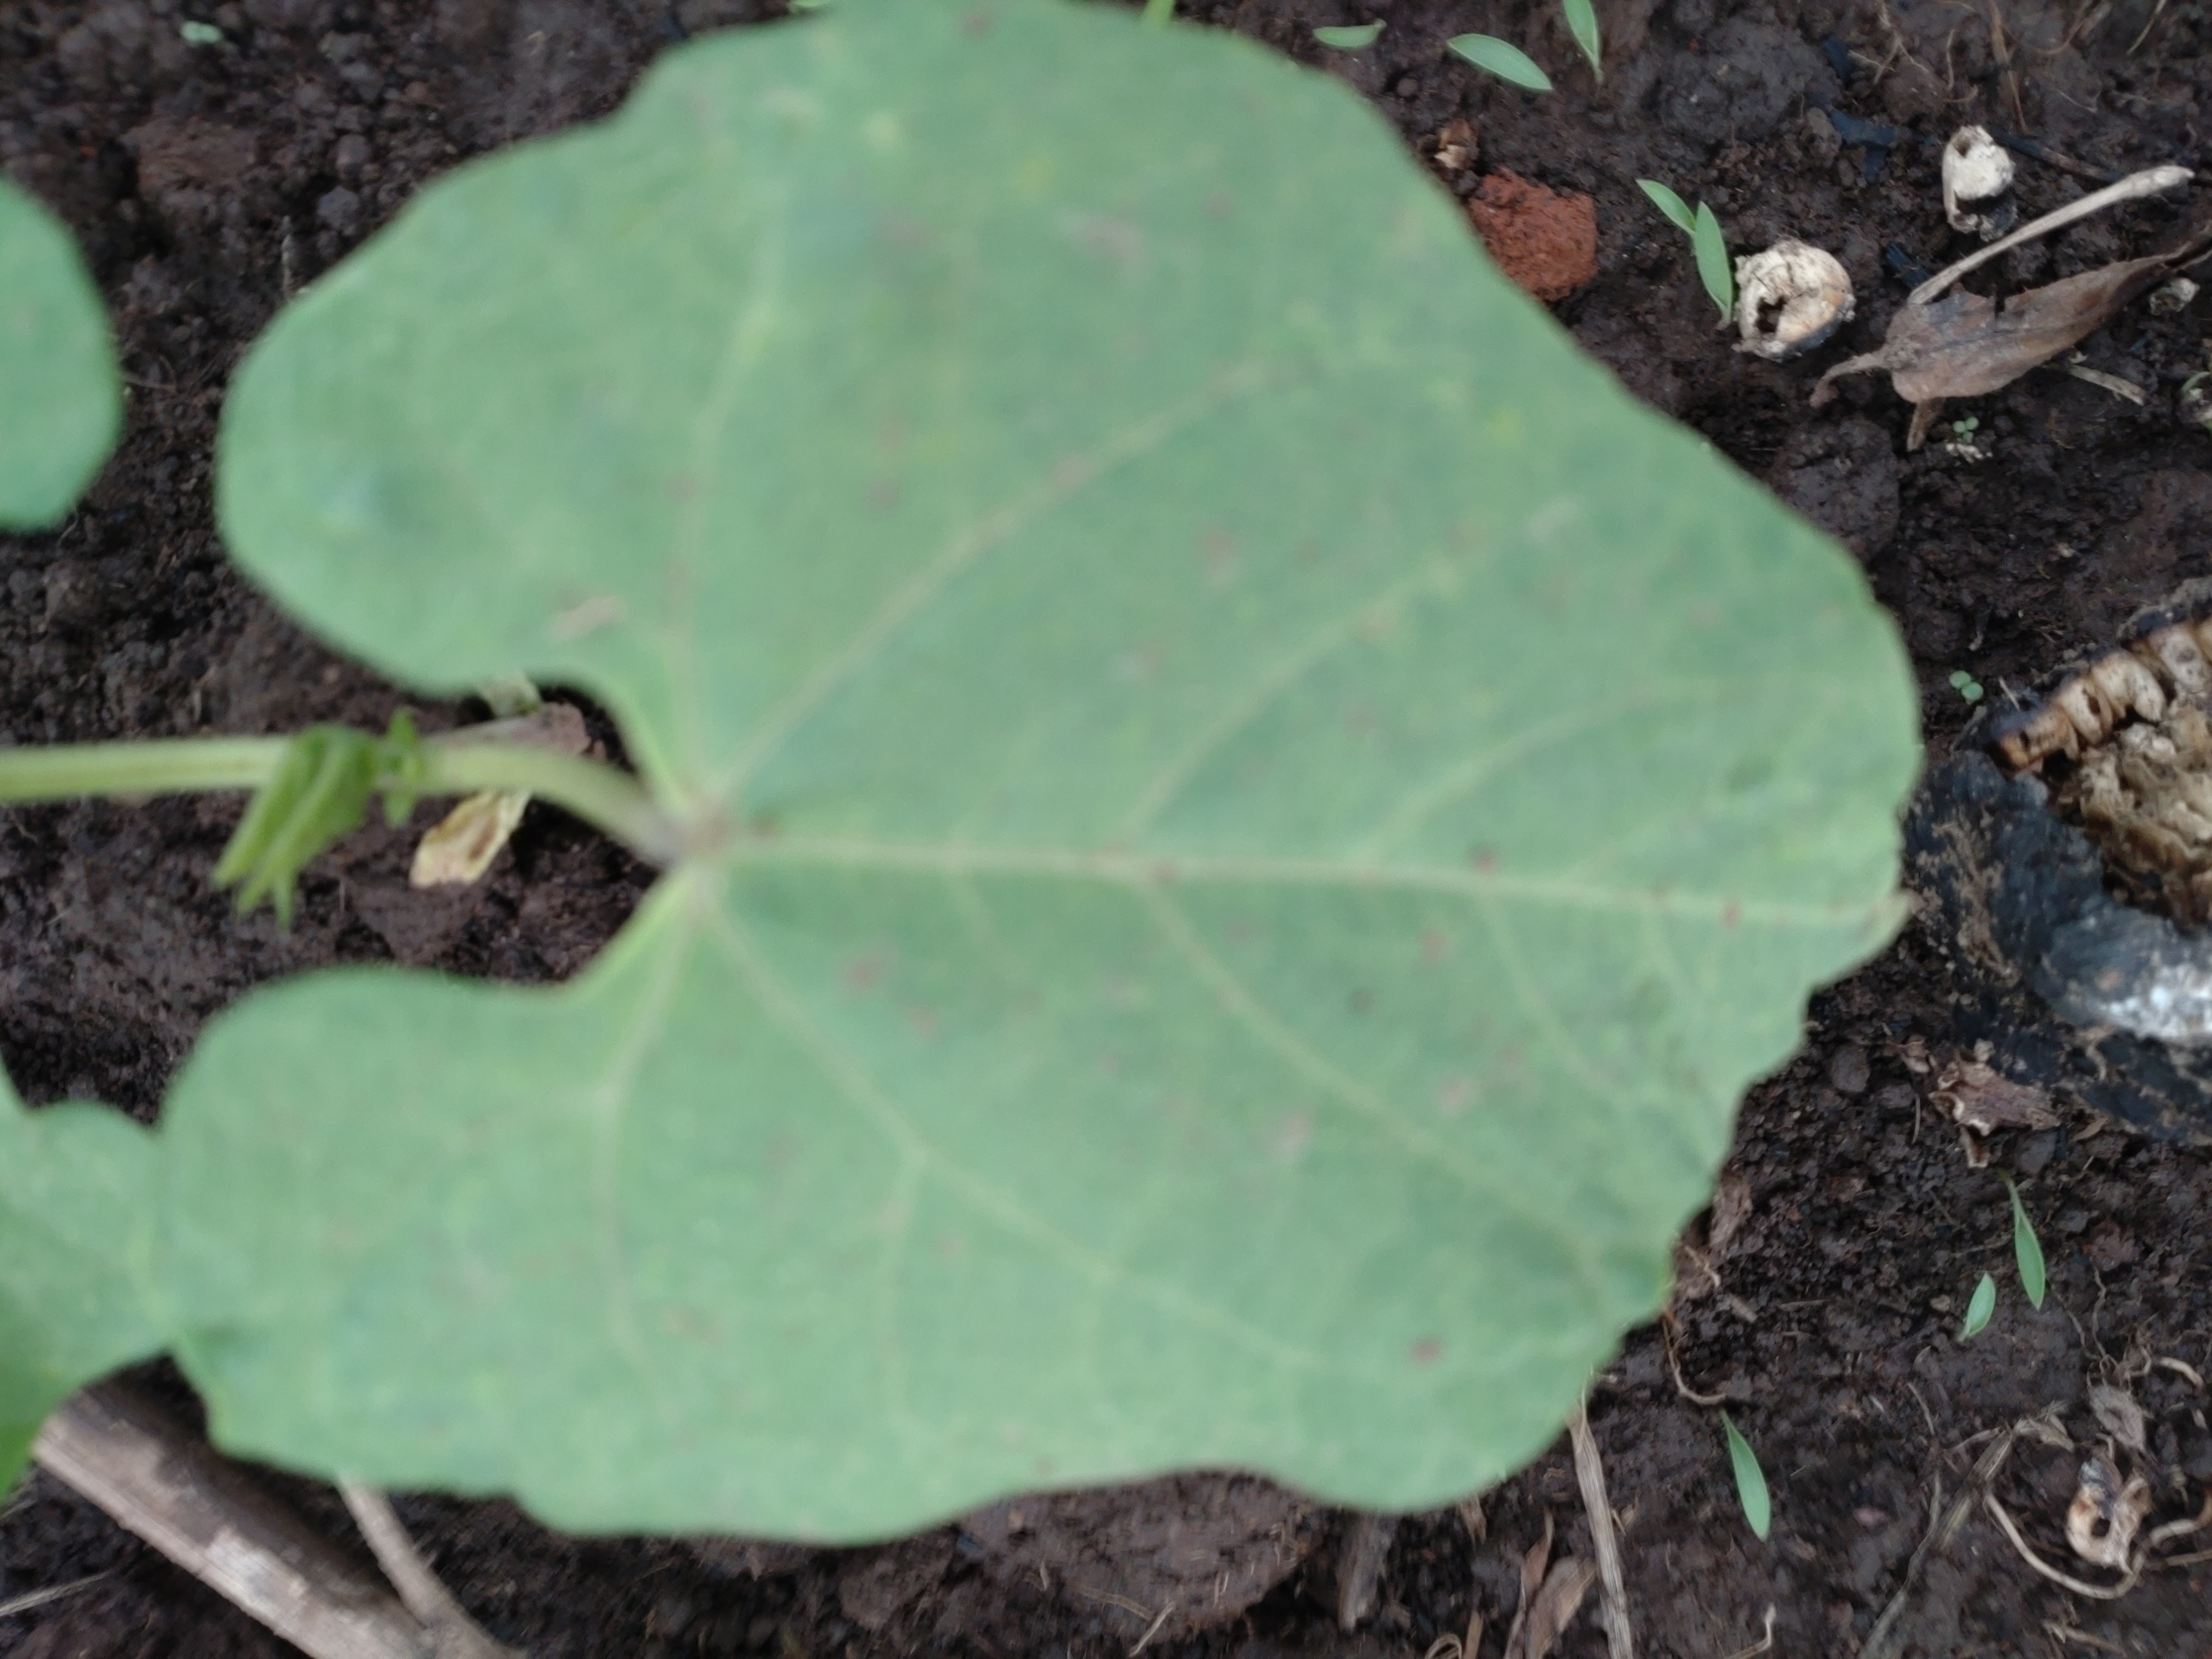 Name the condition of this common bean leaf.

healthy
